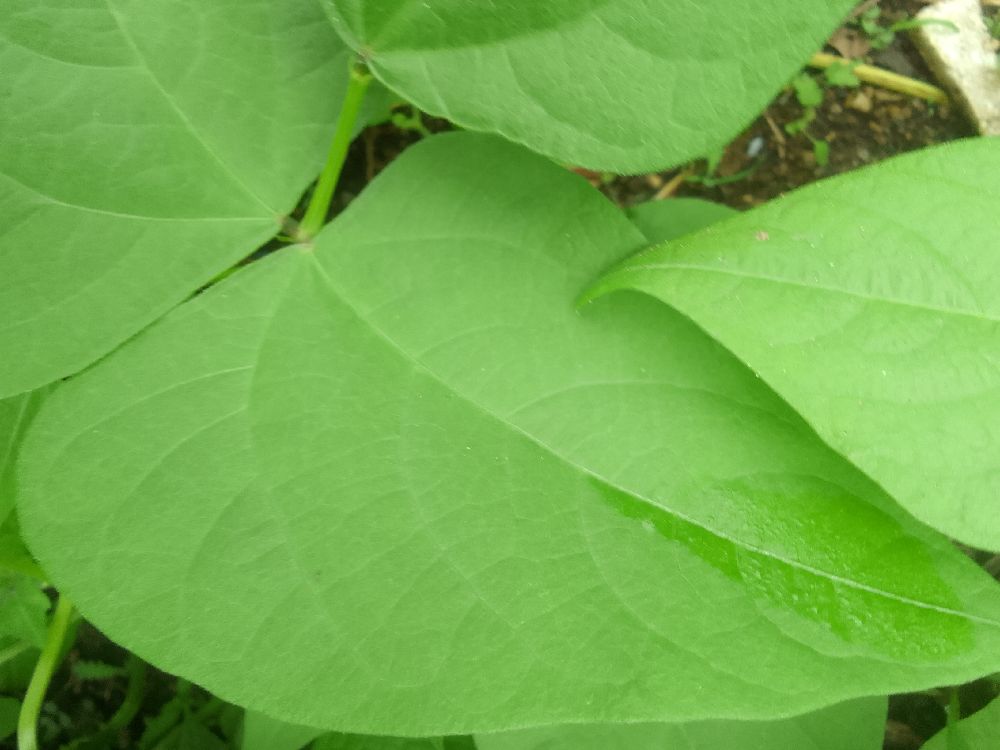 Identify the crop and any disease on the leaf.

common bean, healthy
